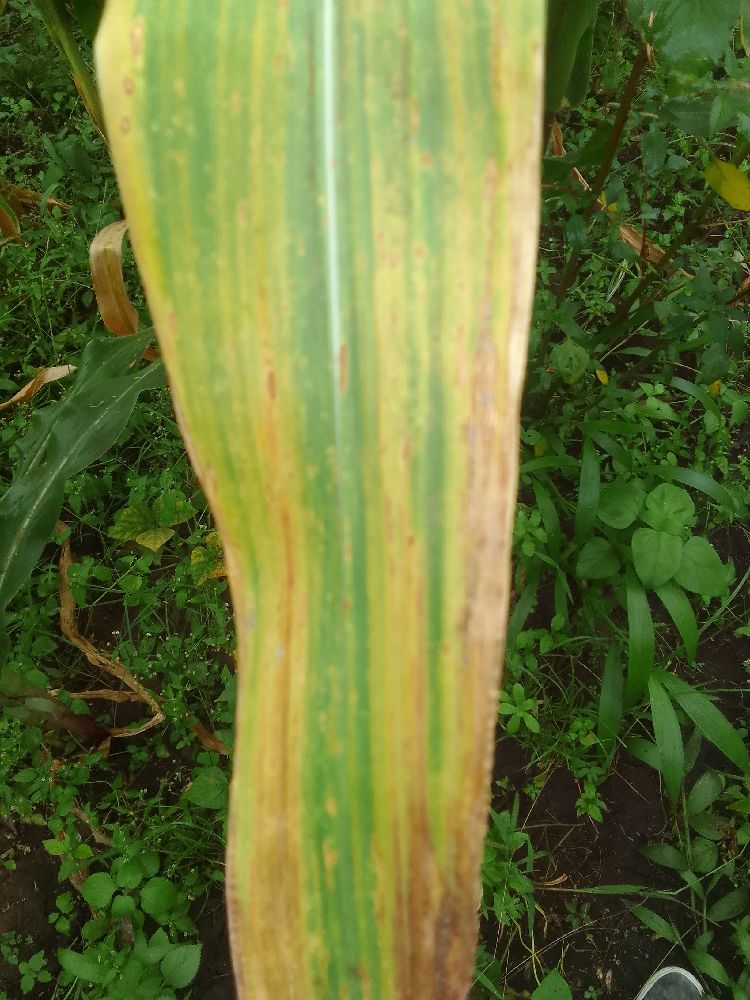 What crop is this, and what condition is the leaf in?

maize, maize lethal necrosis
